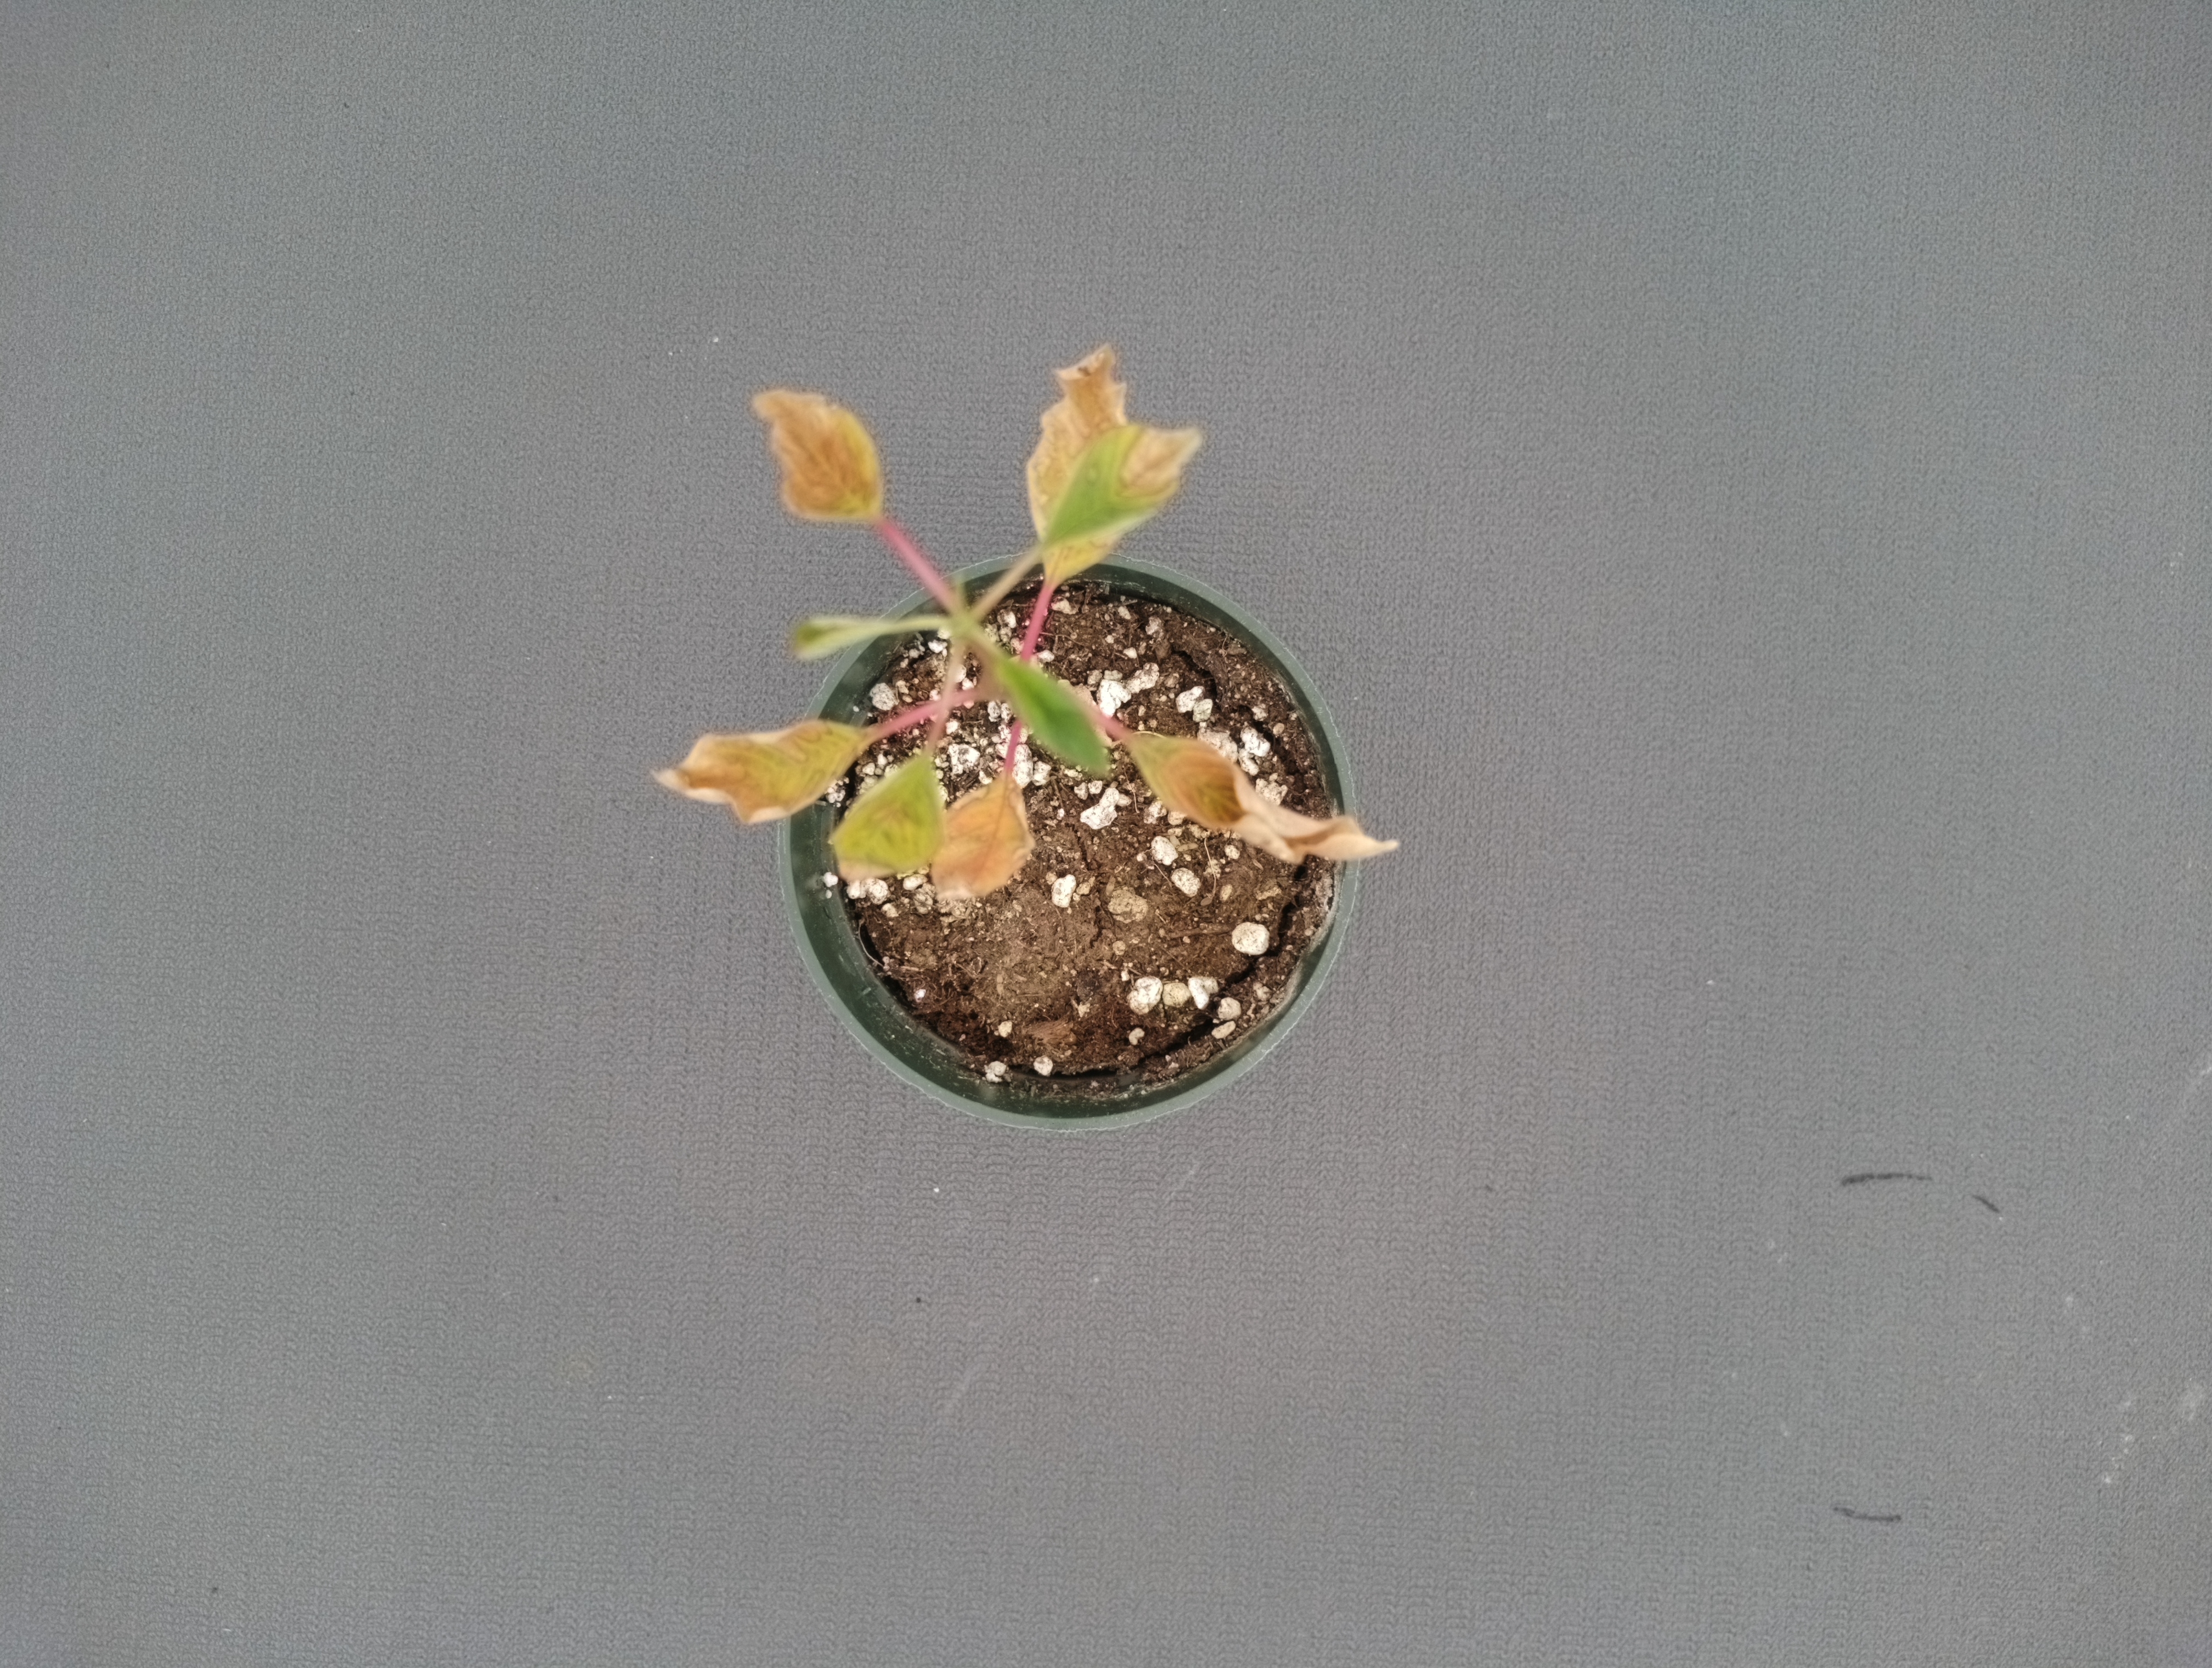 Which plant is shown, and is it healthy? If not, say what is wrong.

waterhemp, necrosis only
